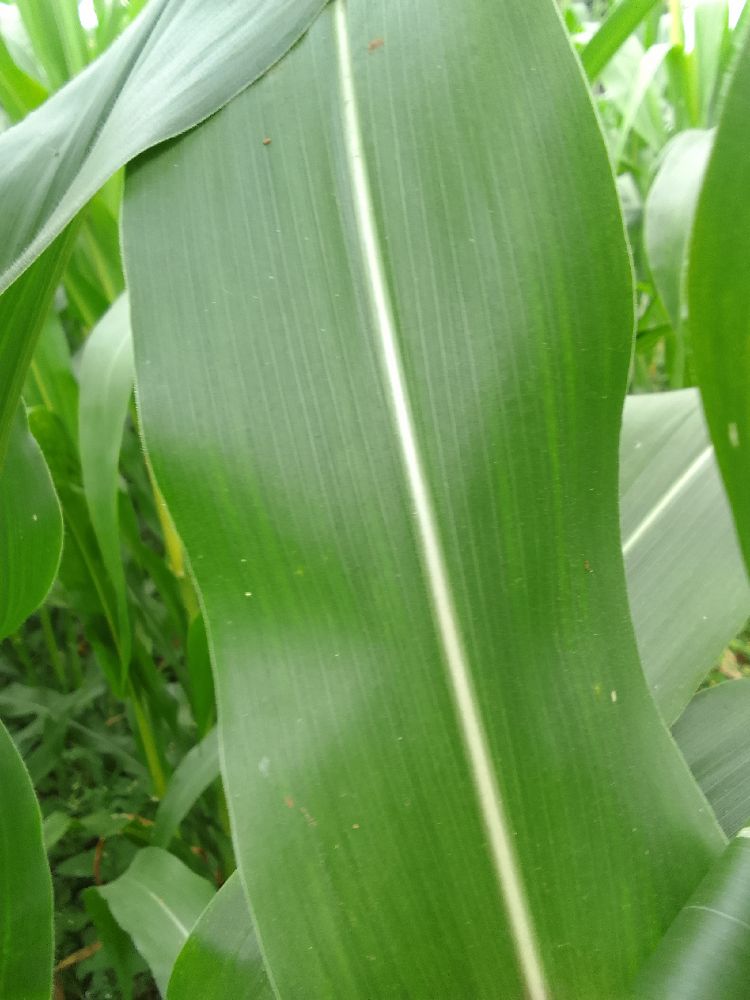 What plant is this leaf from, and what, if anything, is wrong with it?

maize, healthy
